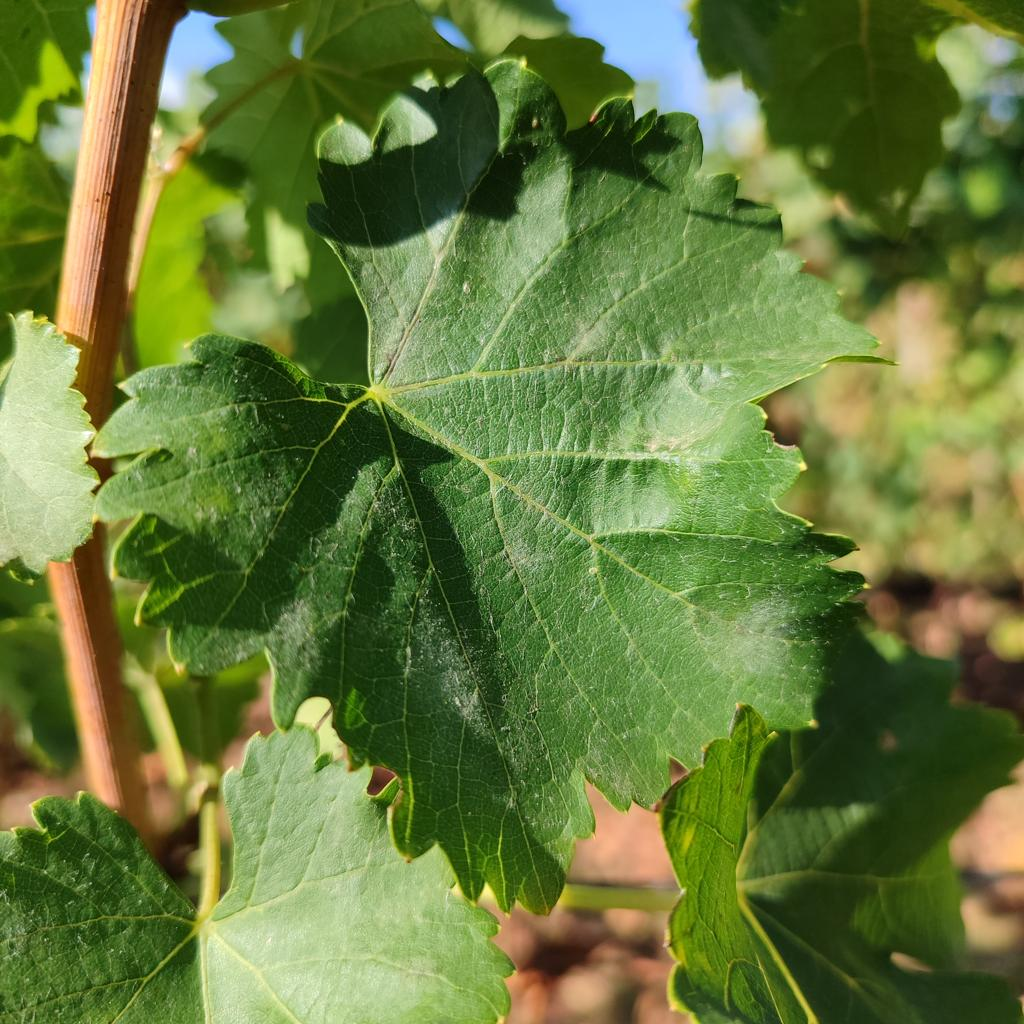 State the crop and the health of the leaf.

grapevine, powdery mildew
